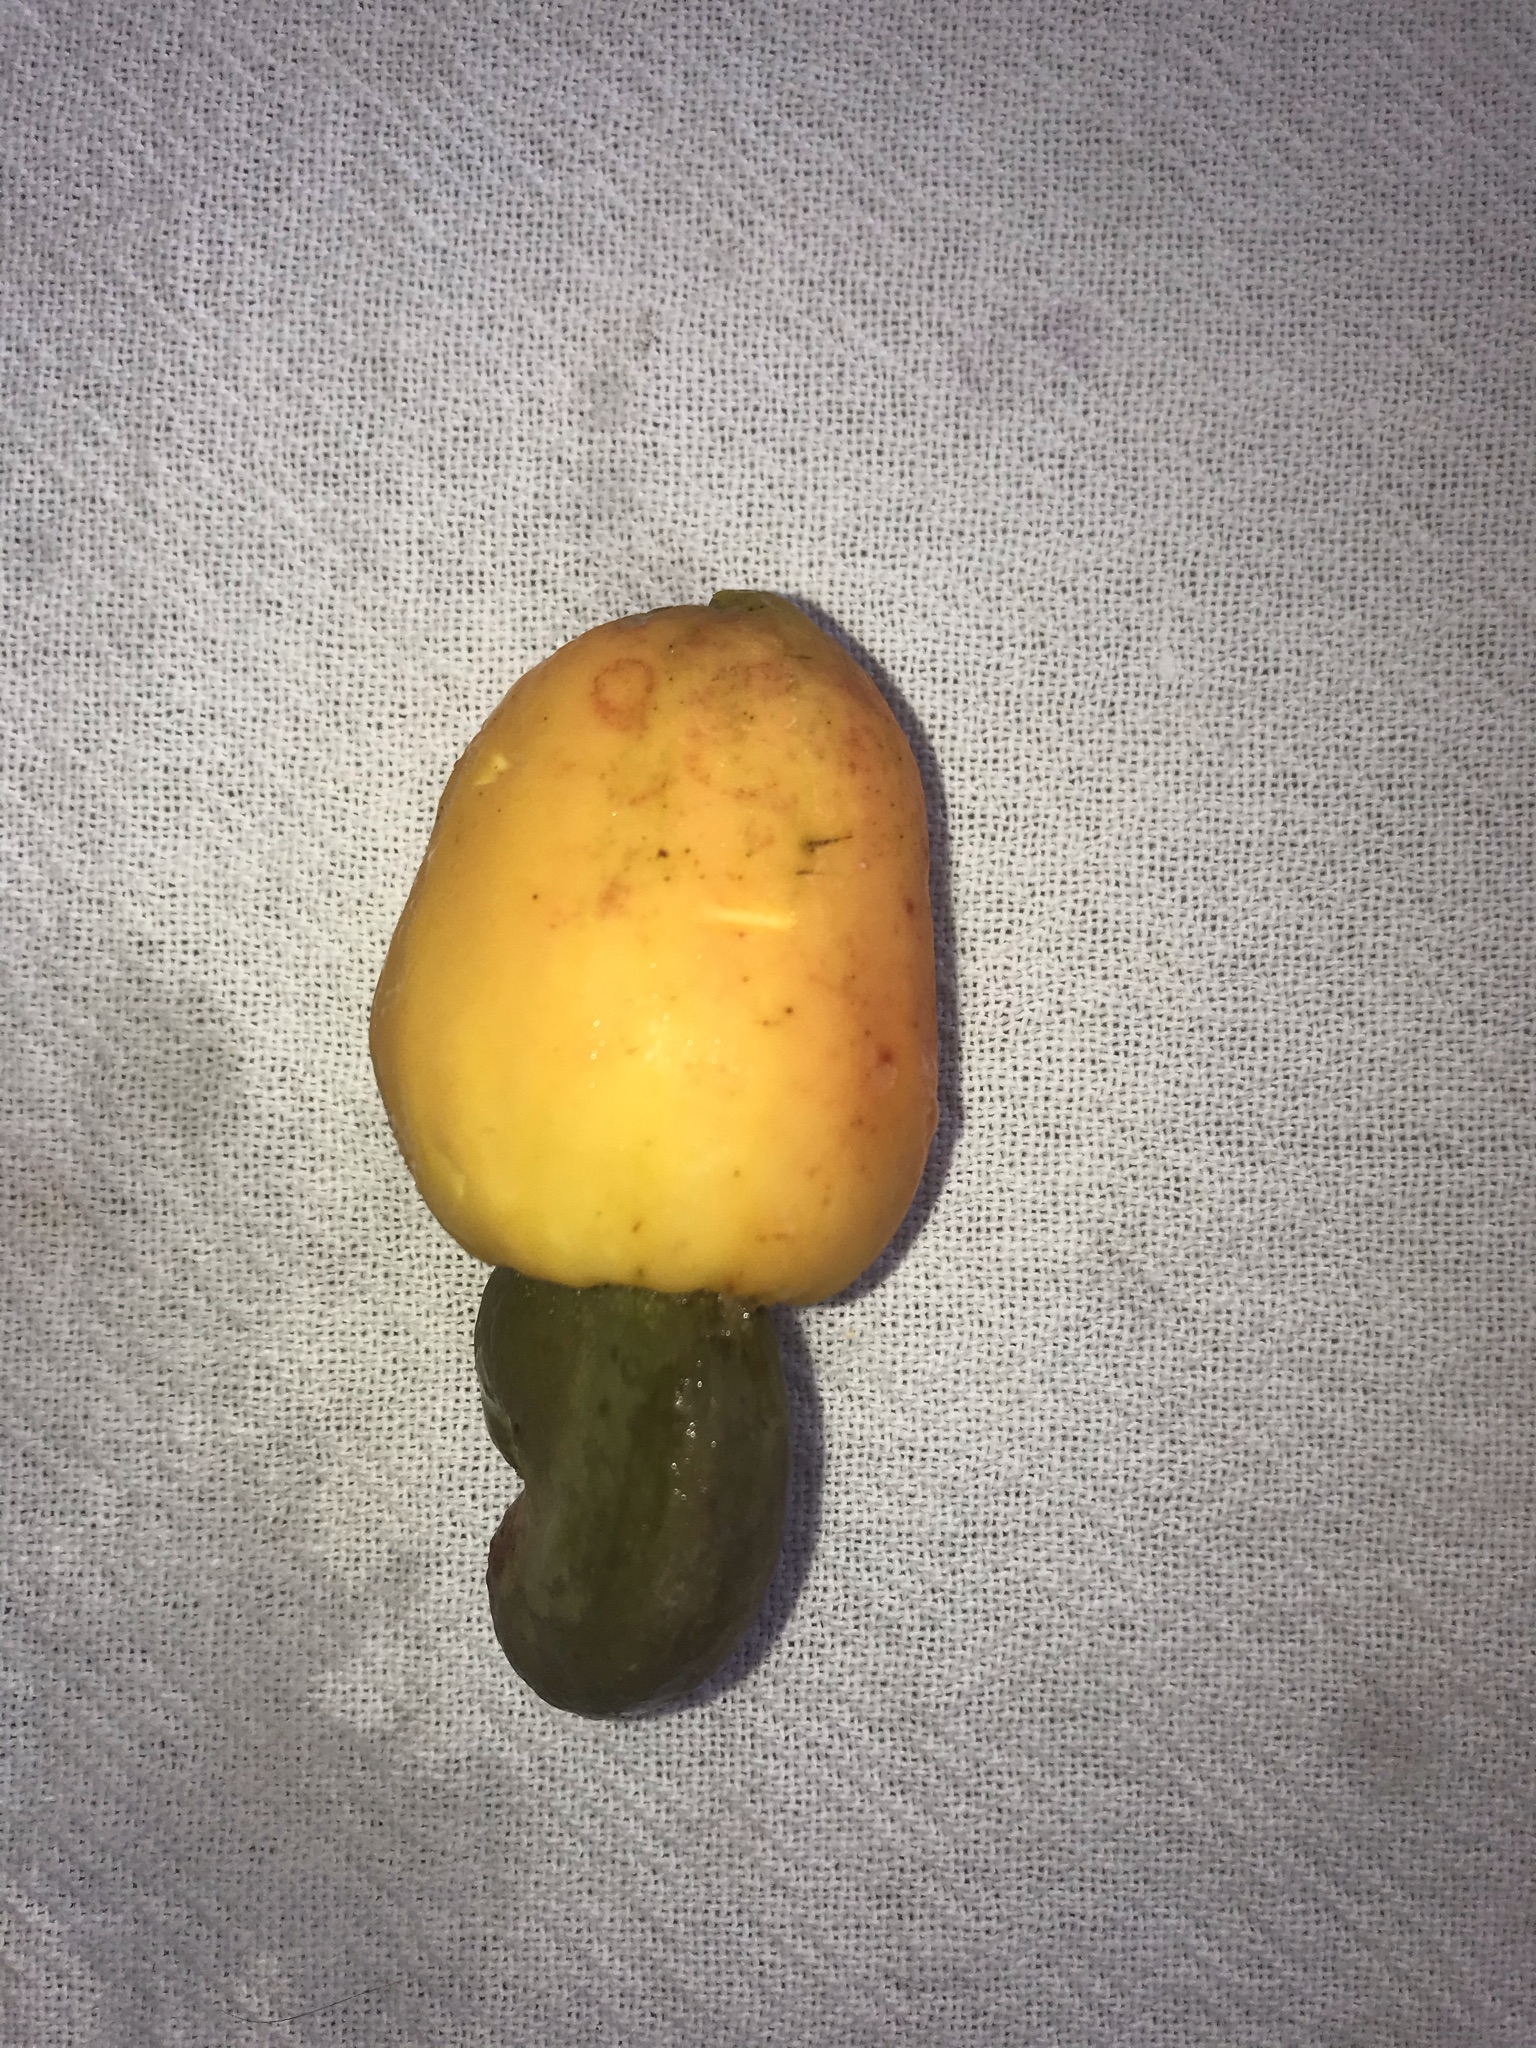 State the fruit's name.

caju amarelo
